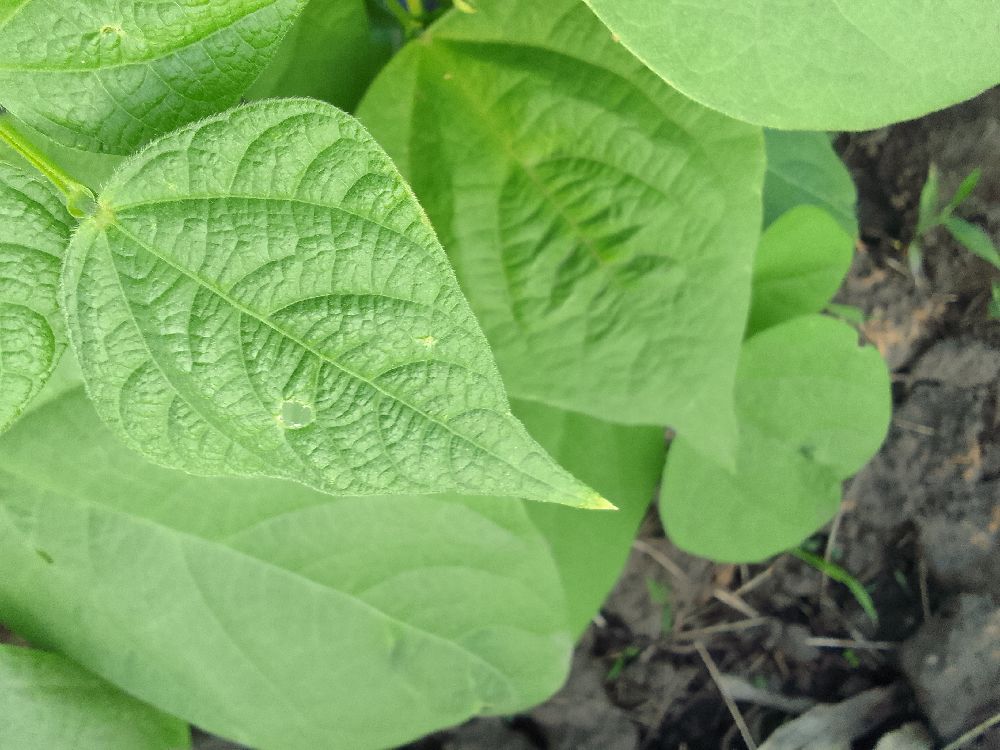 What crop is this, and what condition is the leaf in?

common bean, healthy
